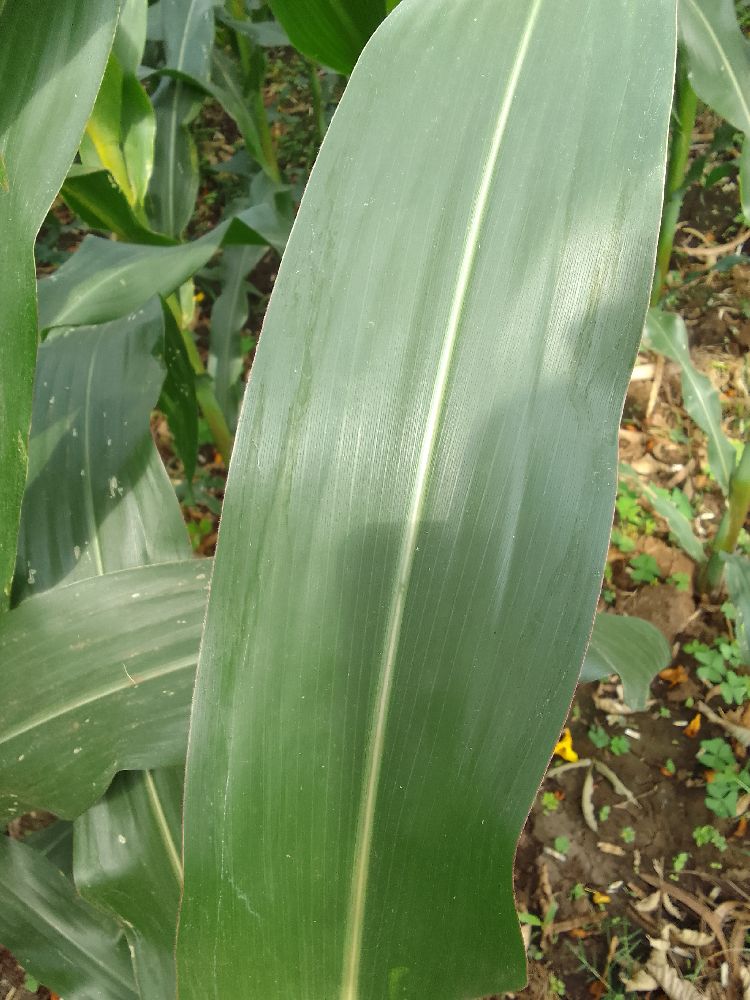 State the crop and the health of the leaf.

maize, healthy
